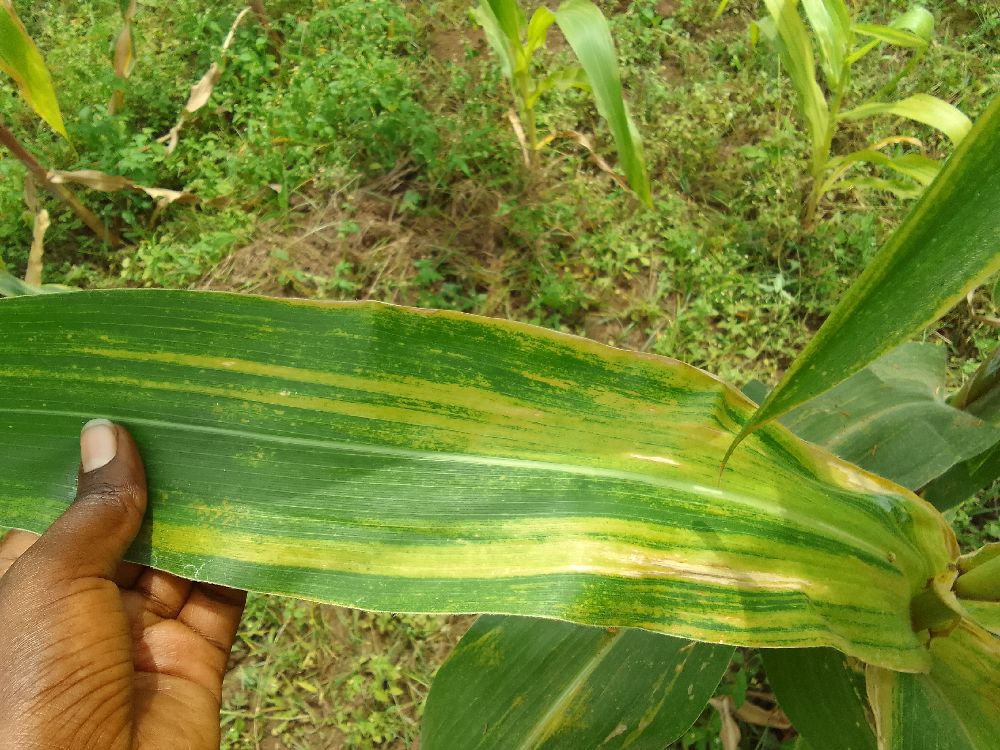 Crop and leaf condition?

maize, maize lethal necrosis
